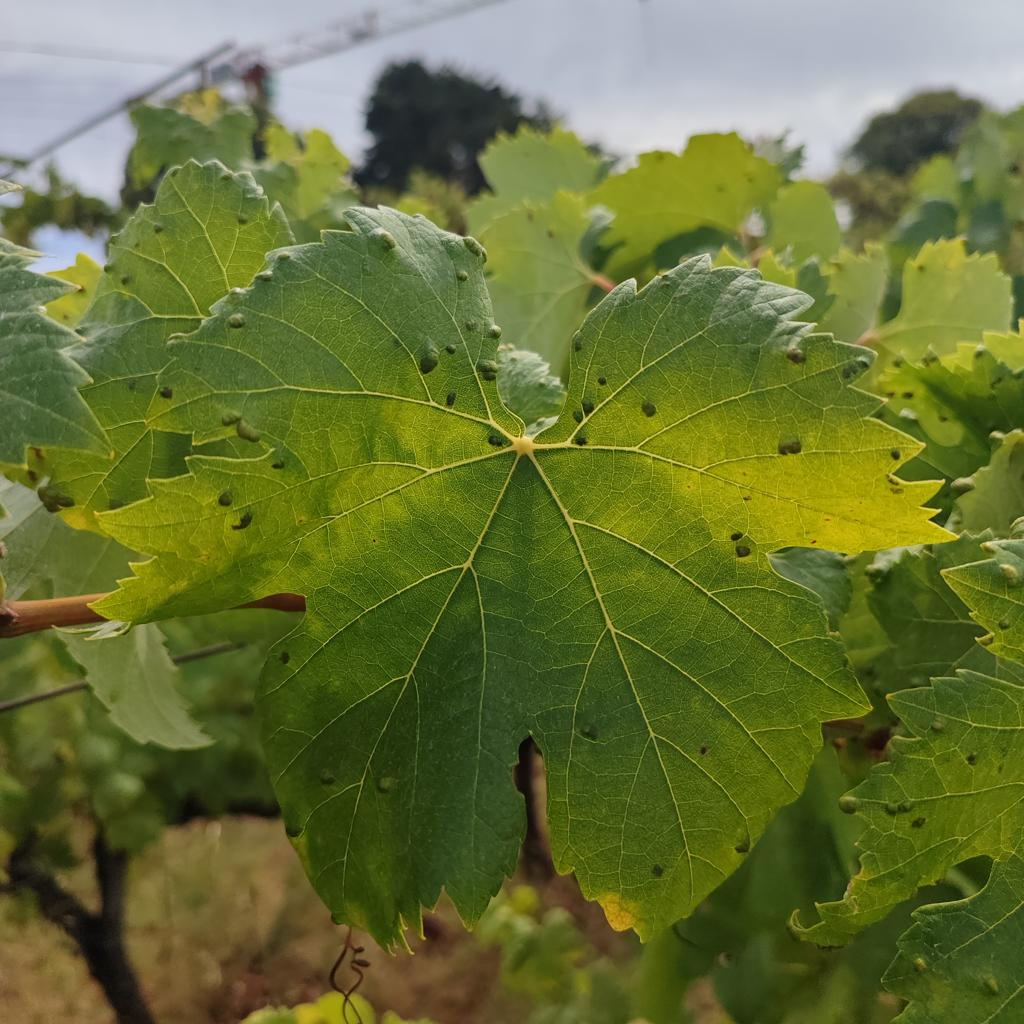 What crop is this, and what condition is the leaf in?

grapevine, erineum mite
